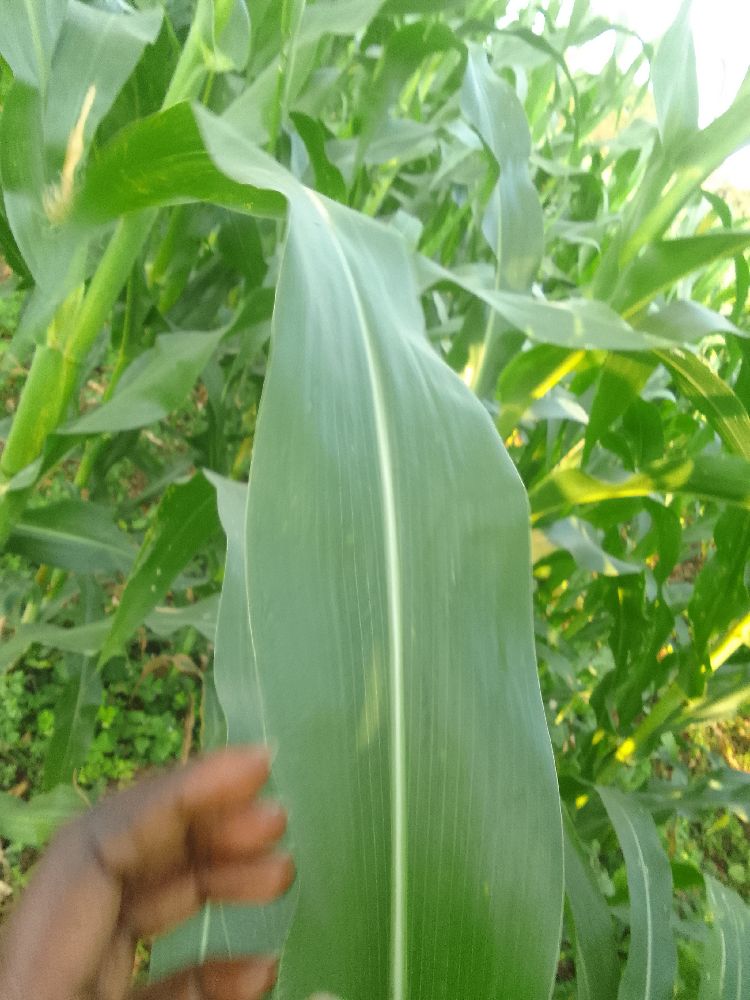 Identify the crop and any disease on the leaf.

maize, healthy
